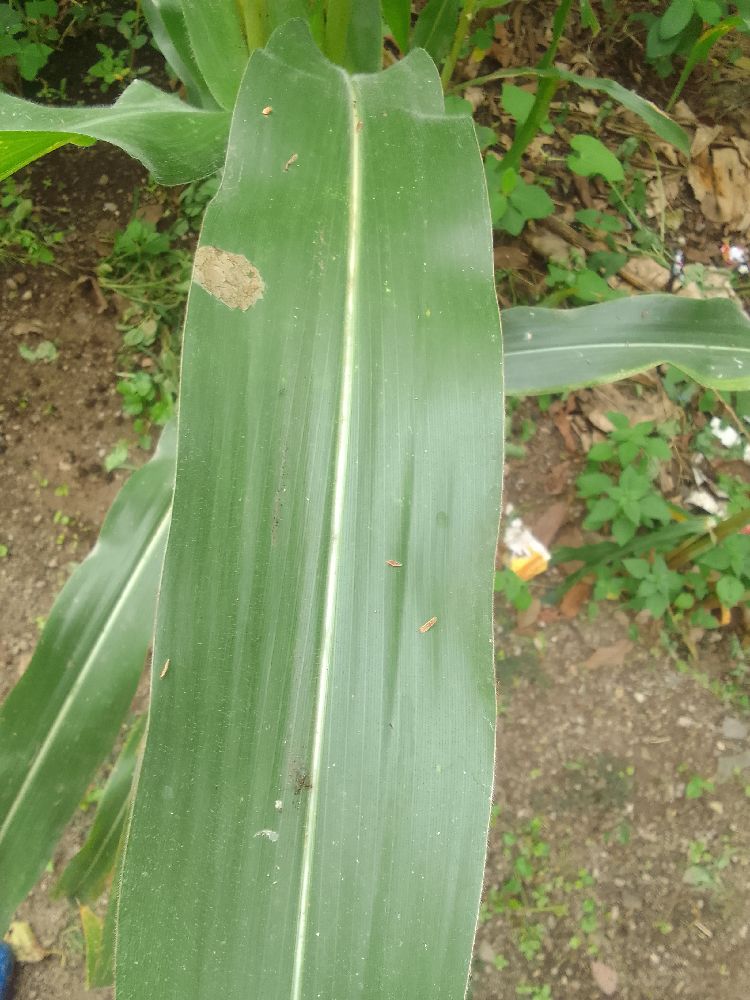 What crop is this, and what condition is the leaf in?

maize, healthy
